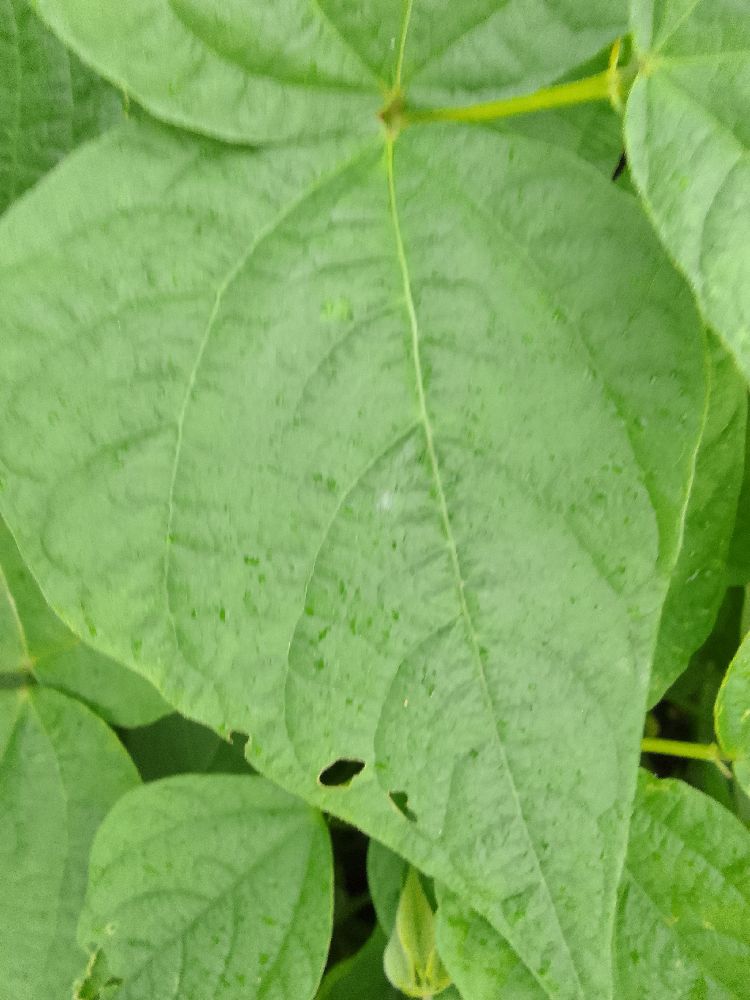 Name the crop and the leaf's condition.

common bean, healthy
